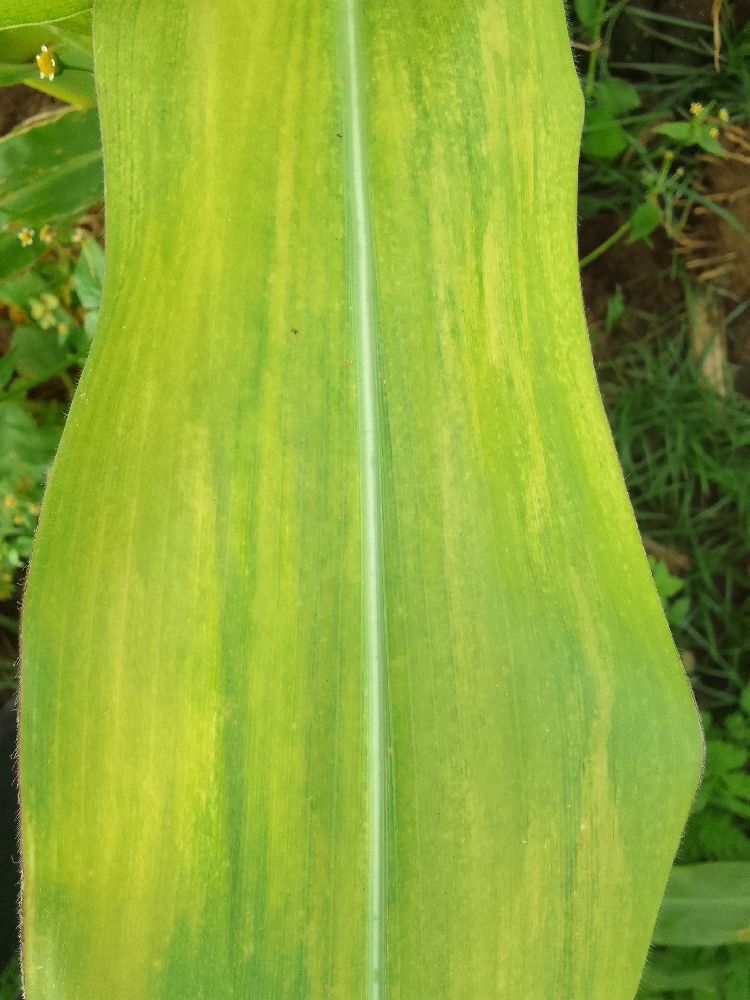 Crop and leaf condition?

maize, maize lethal necrosis
